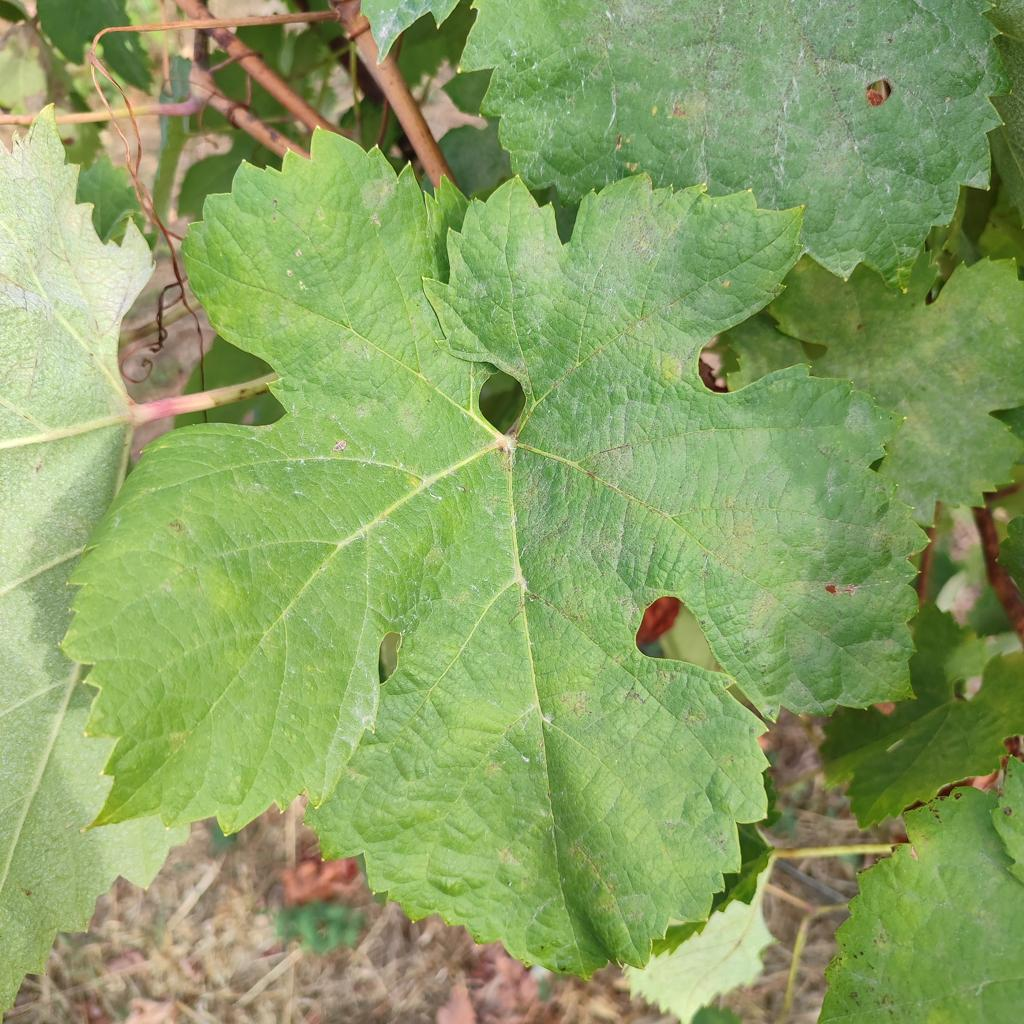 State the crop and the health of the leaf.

grapevine, powdery mildew
